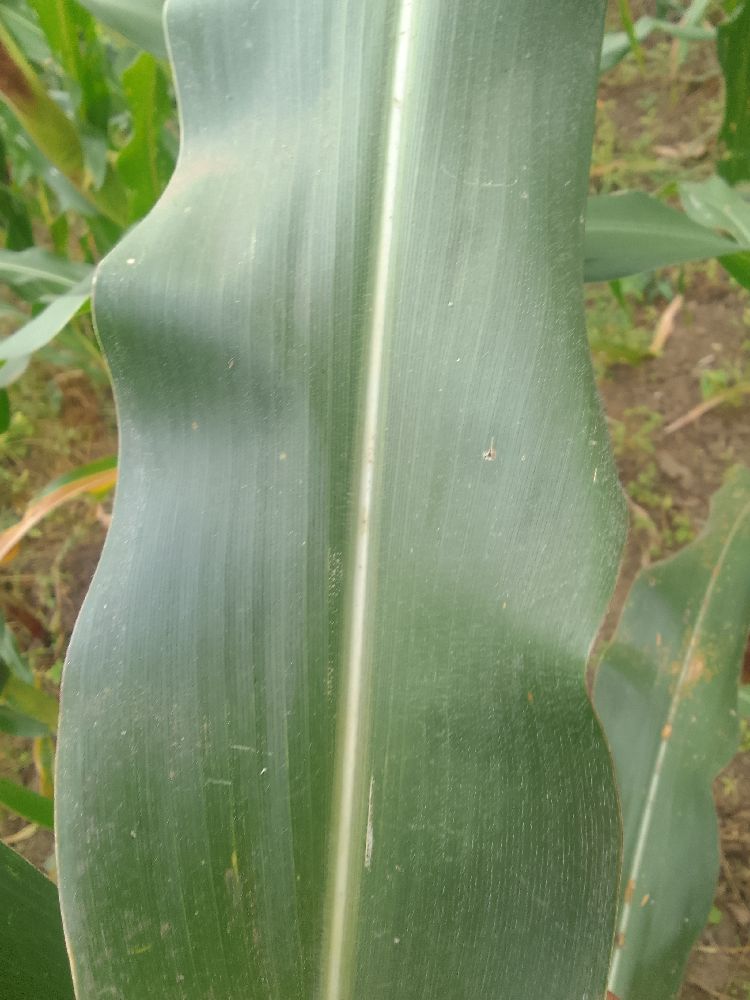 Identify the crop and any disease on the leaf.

maize, healthy
